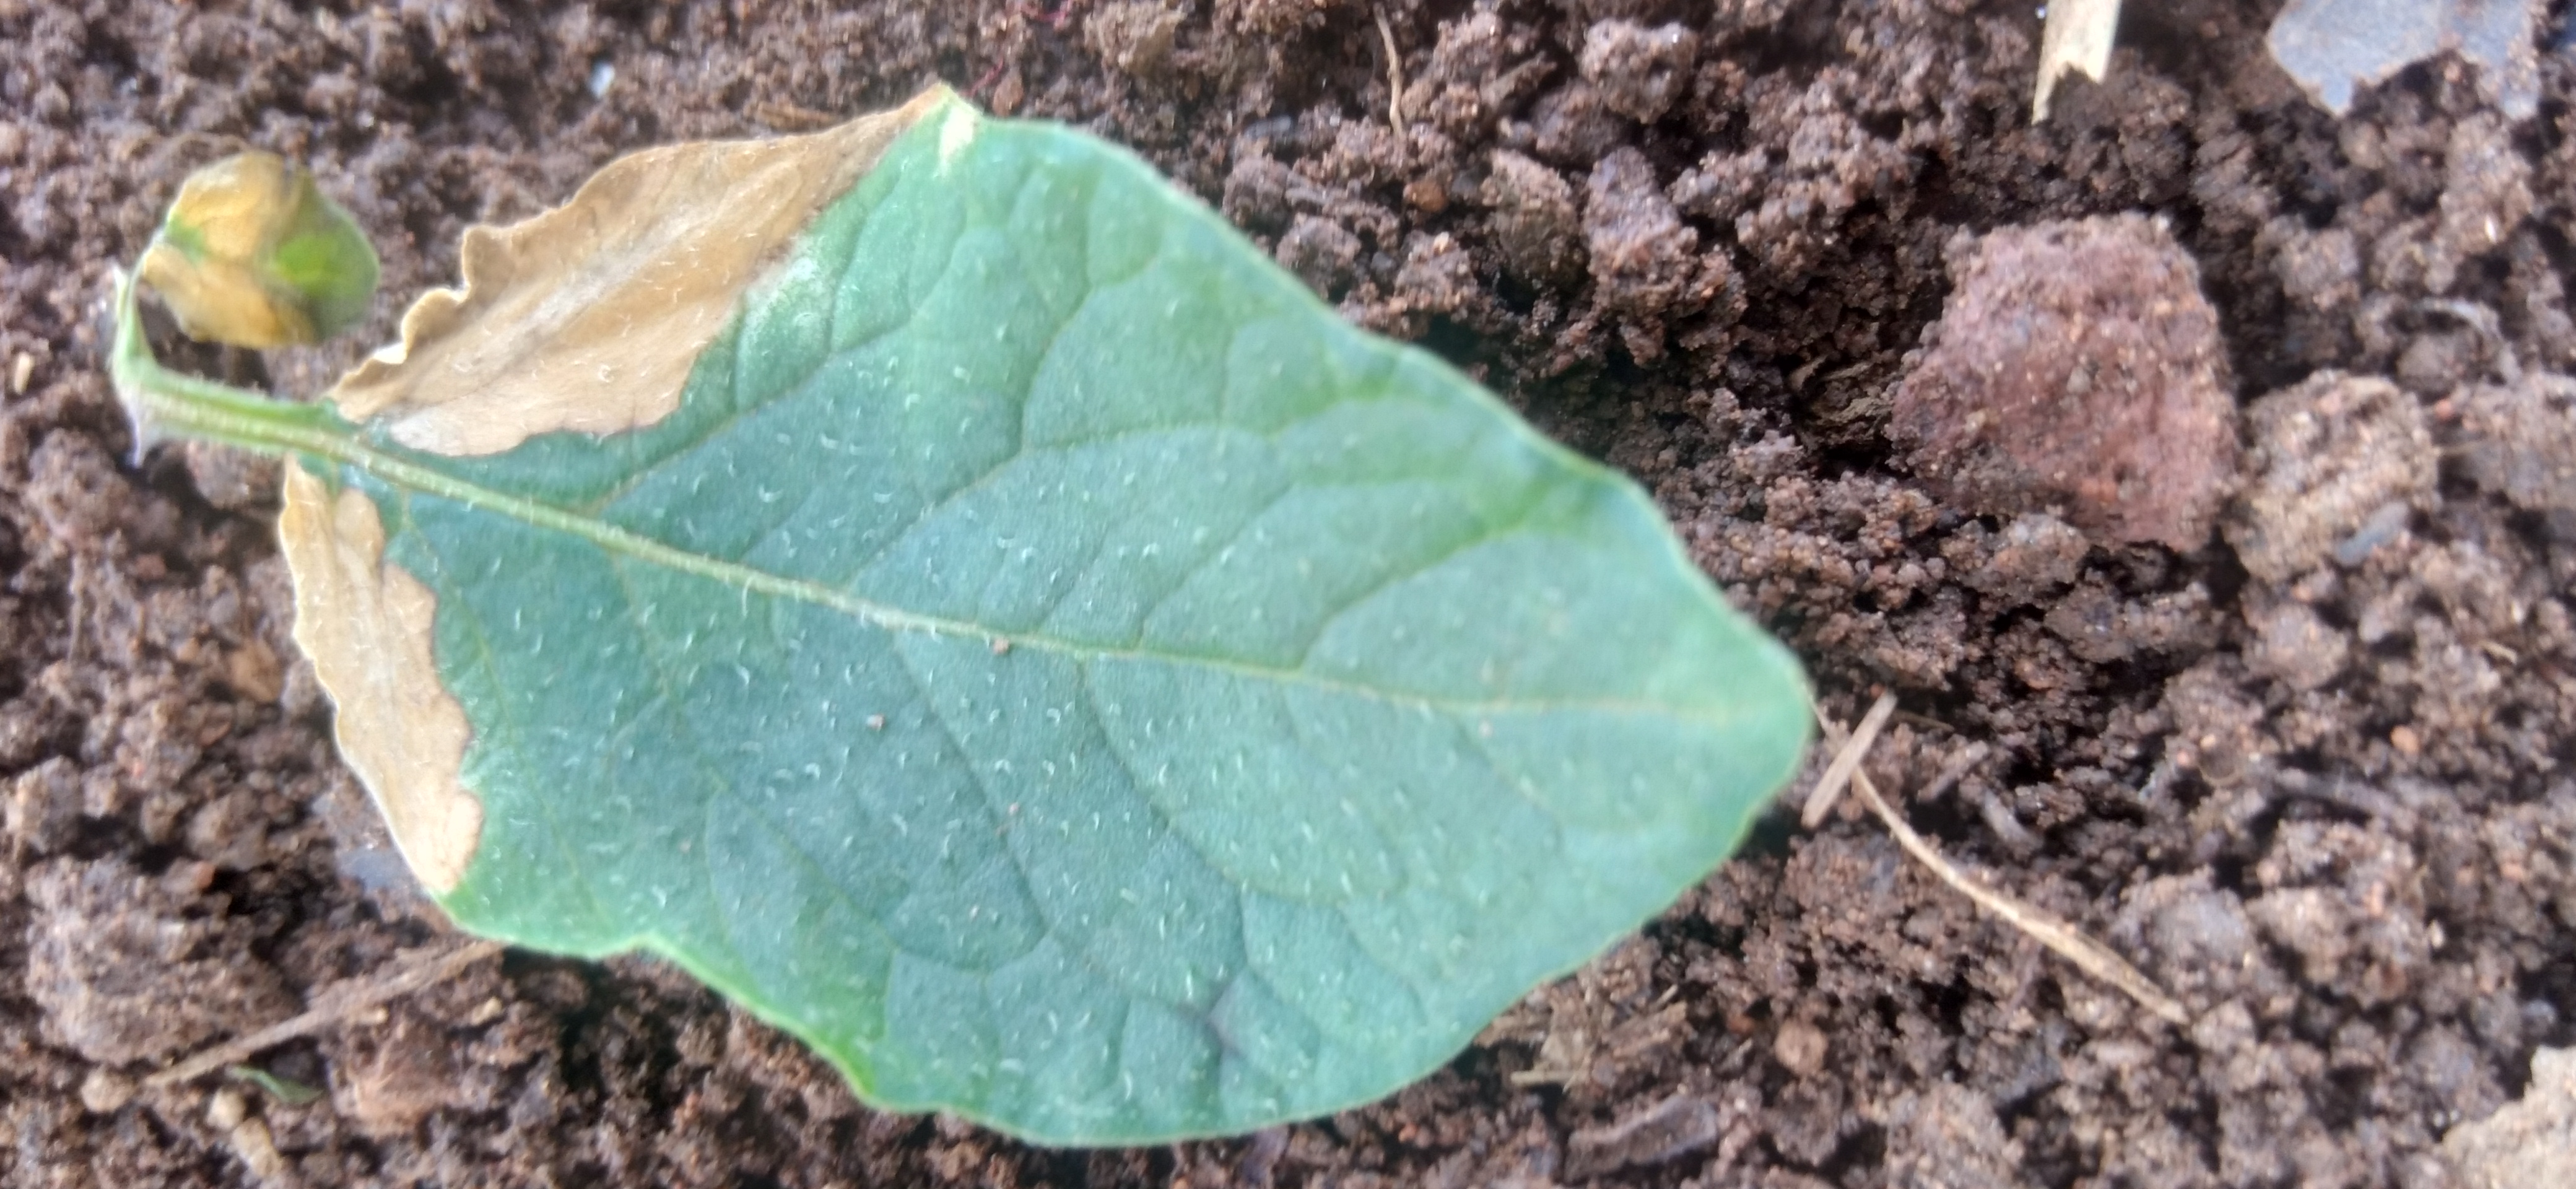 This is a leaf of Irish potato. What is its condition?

early blight
